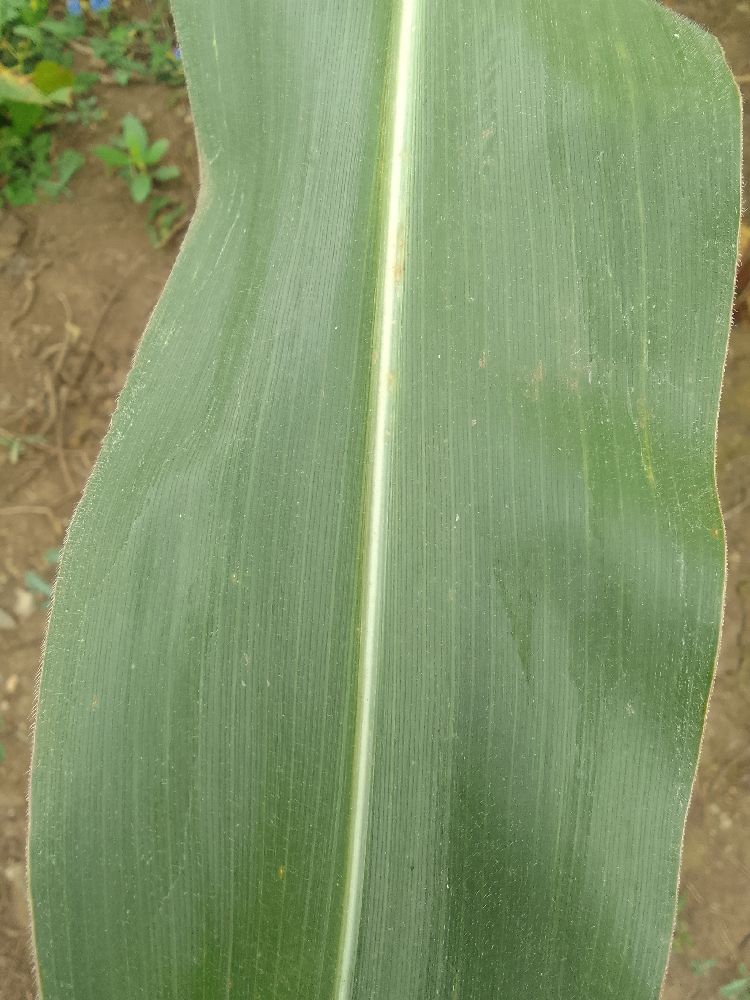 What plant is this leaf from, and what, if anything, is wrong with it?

maize, healthy
